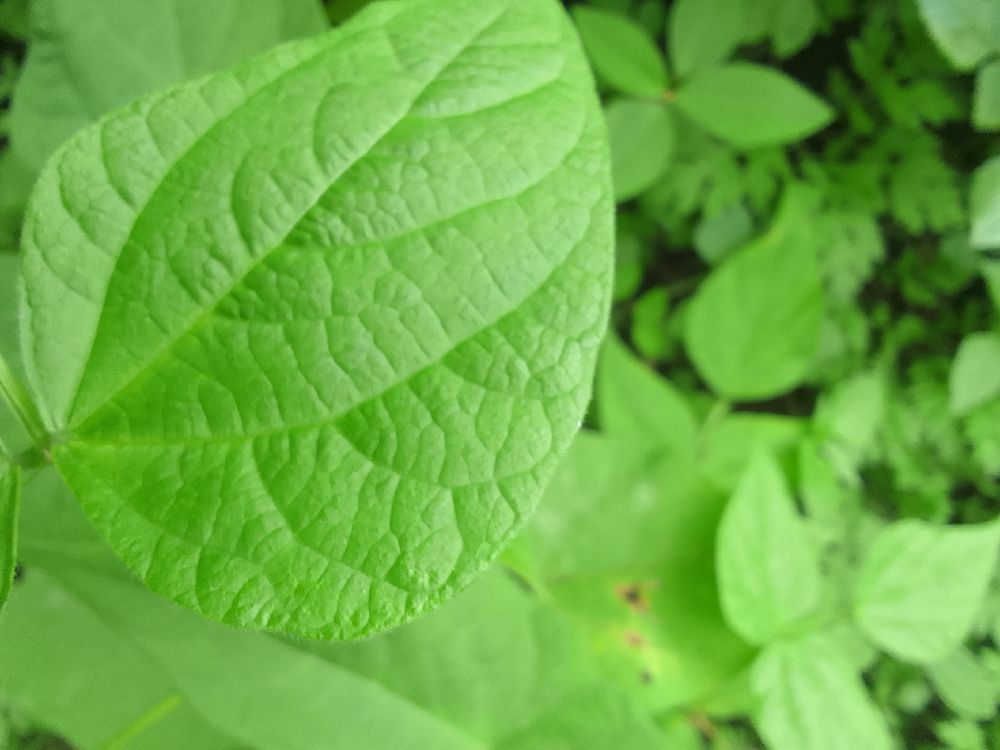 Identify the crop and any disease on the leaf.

common bean, healthy
